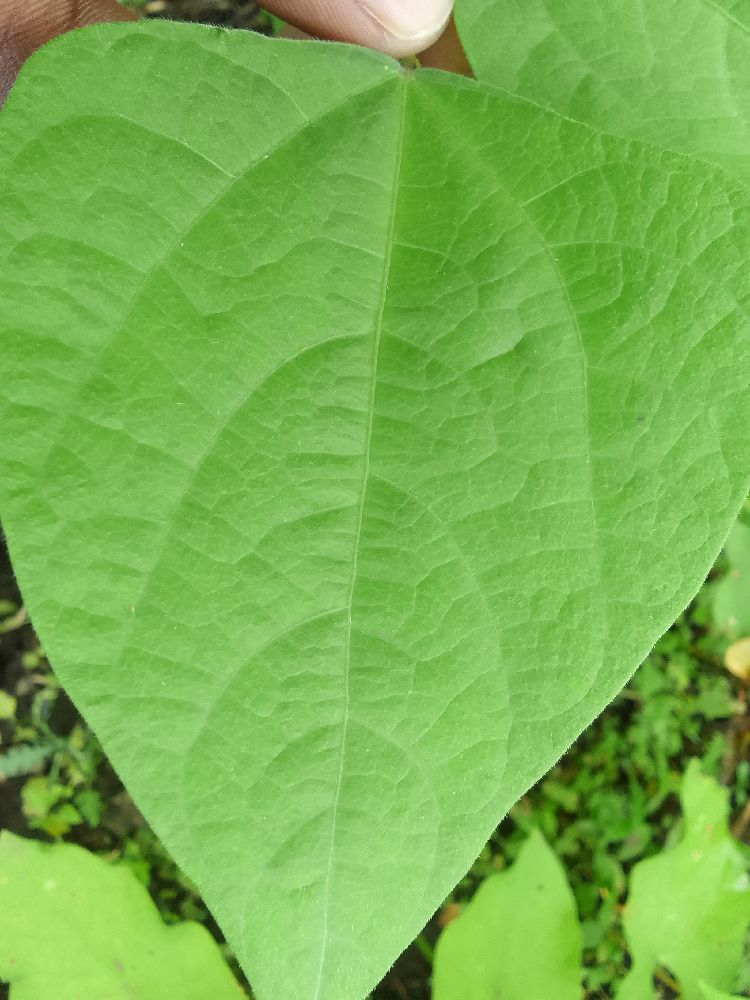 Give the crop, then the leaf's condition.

common bean, healthy
